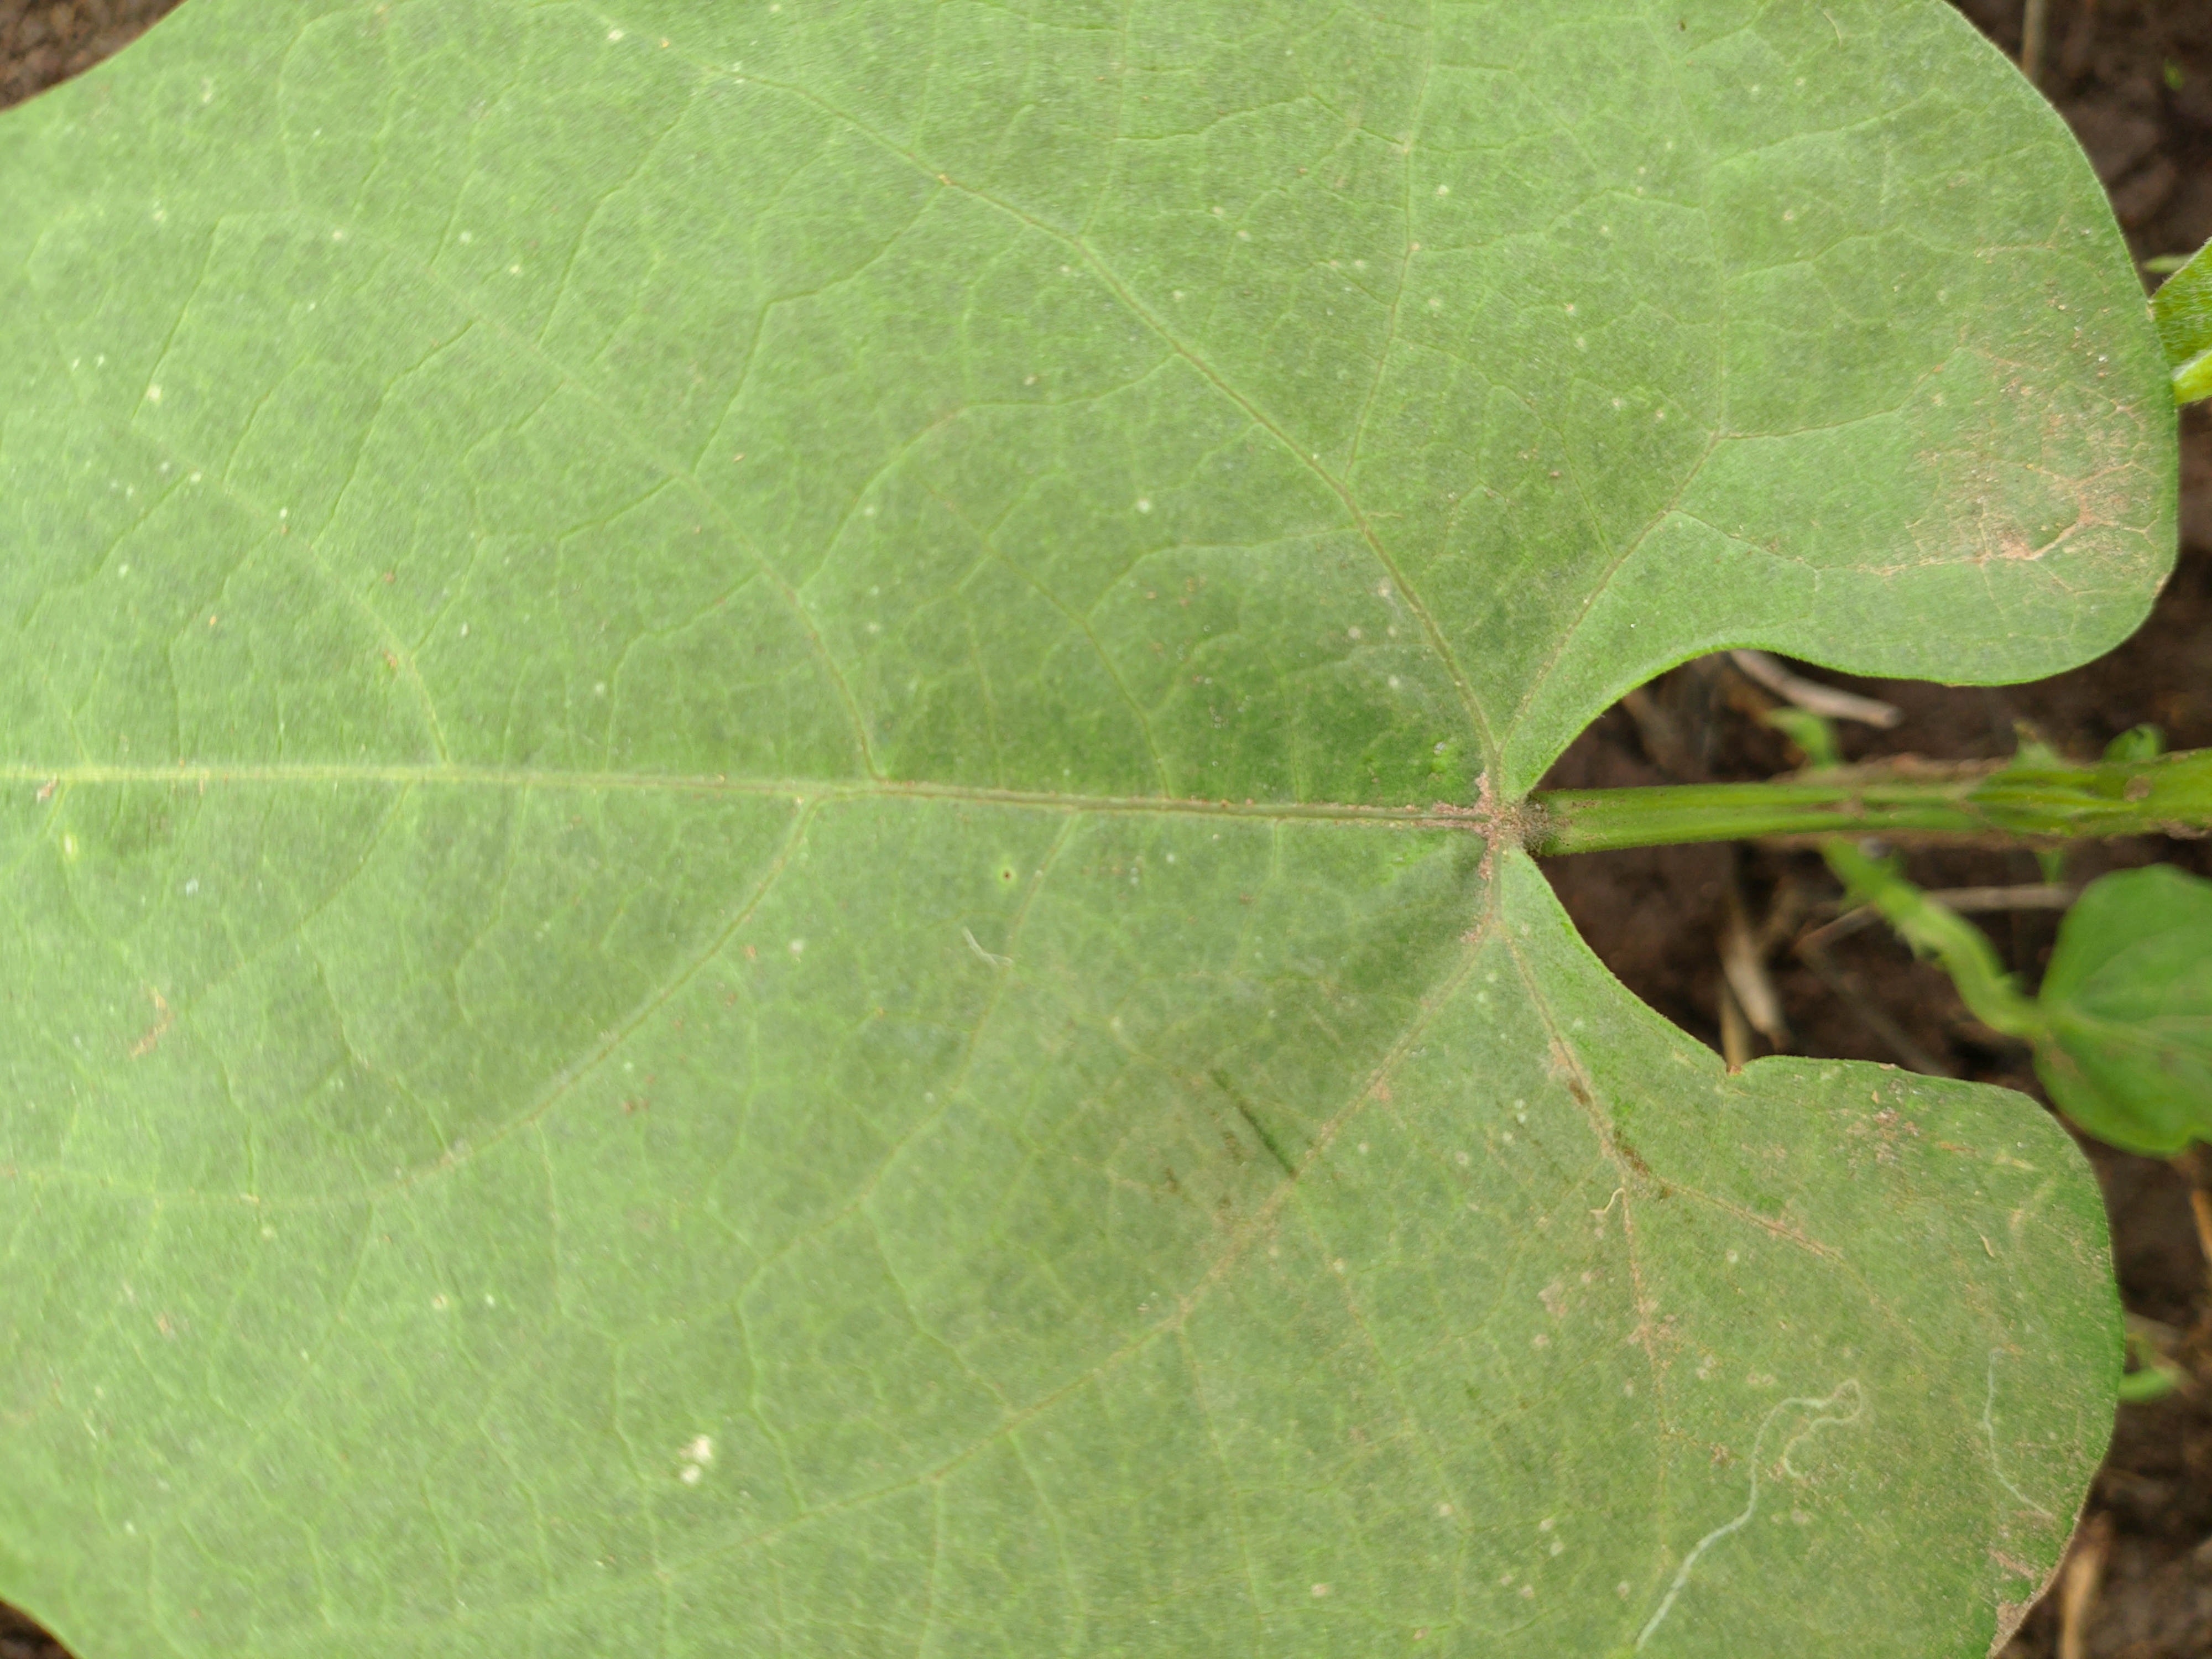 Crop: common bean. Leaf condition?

healthy
